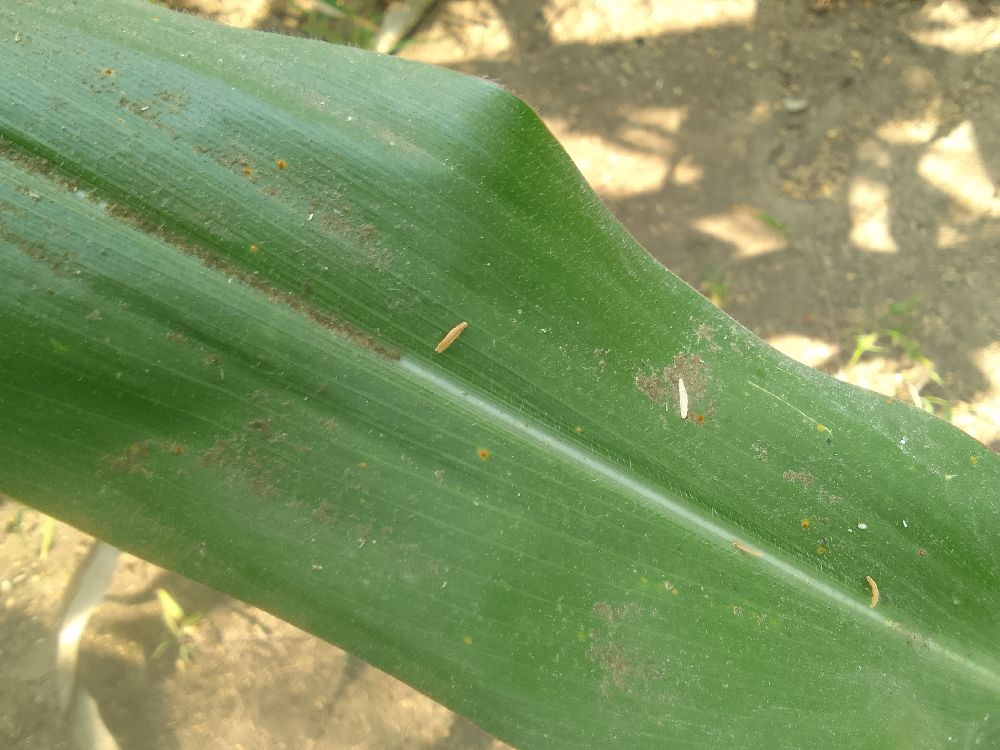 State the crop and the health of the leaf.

maize, healthy
